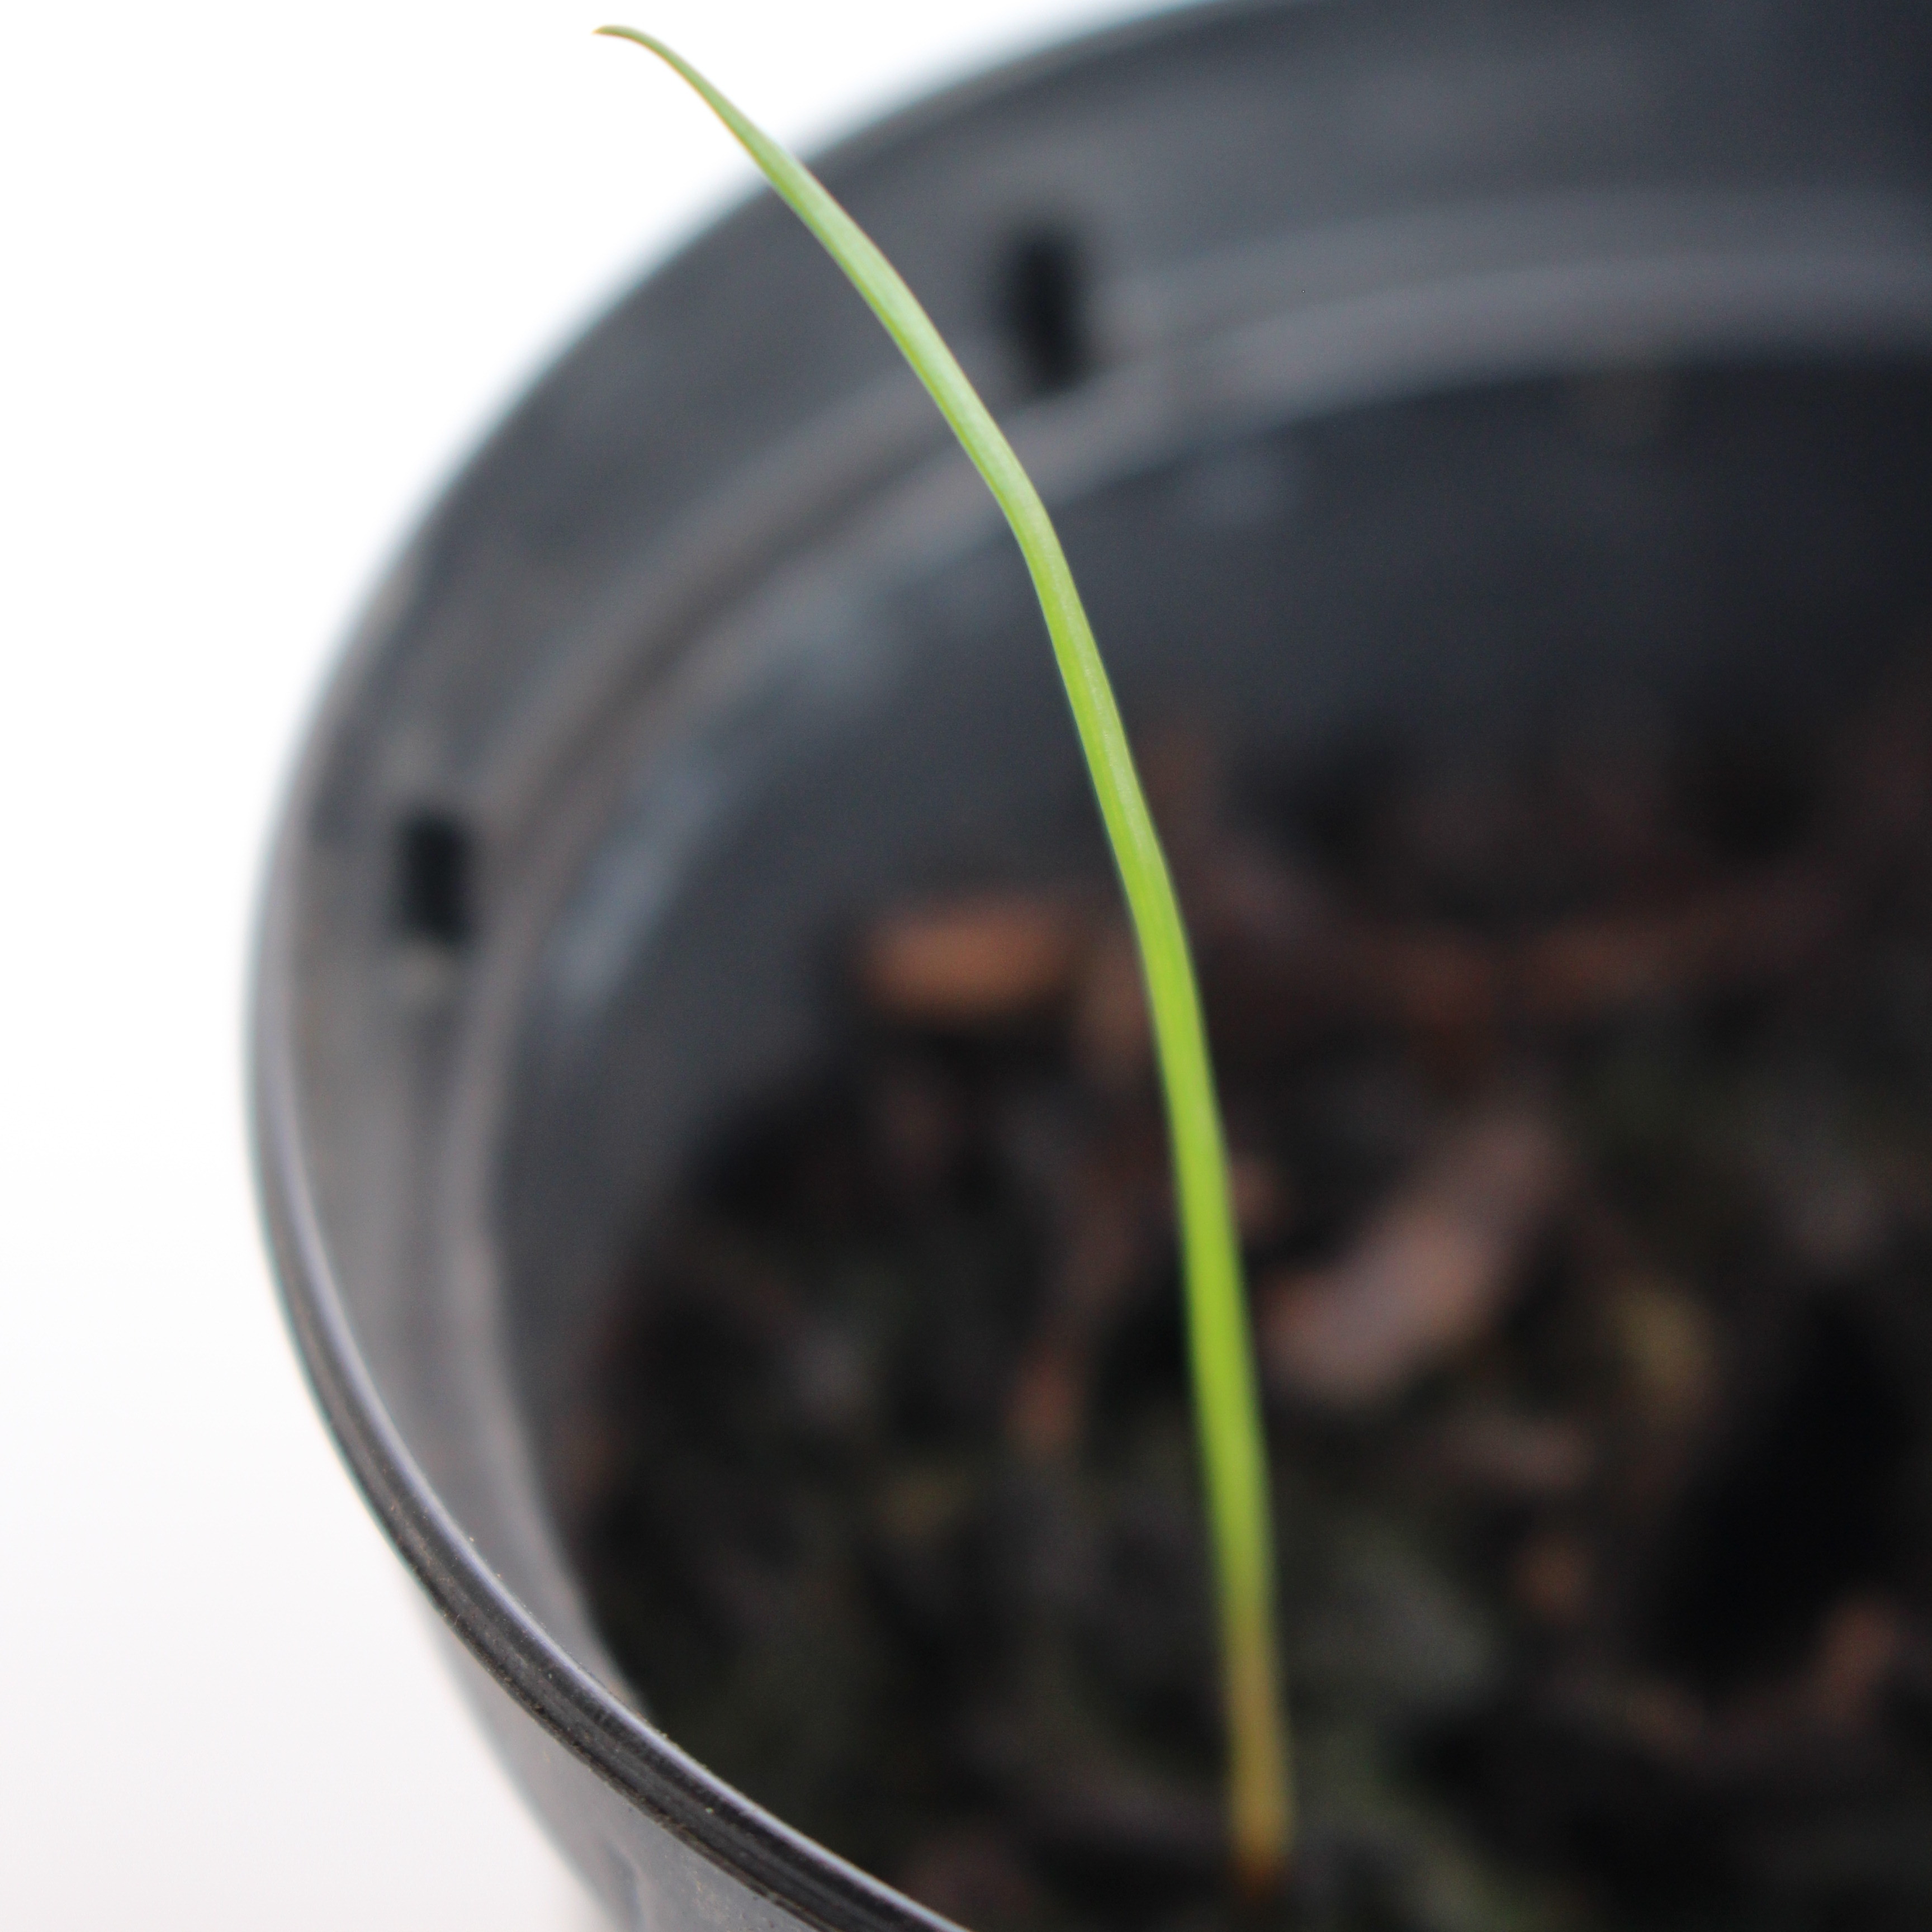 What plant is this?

Lolium multiflorum
